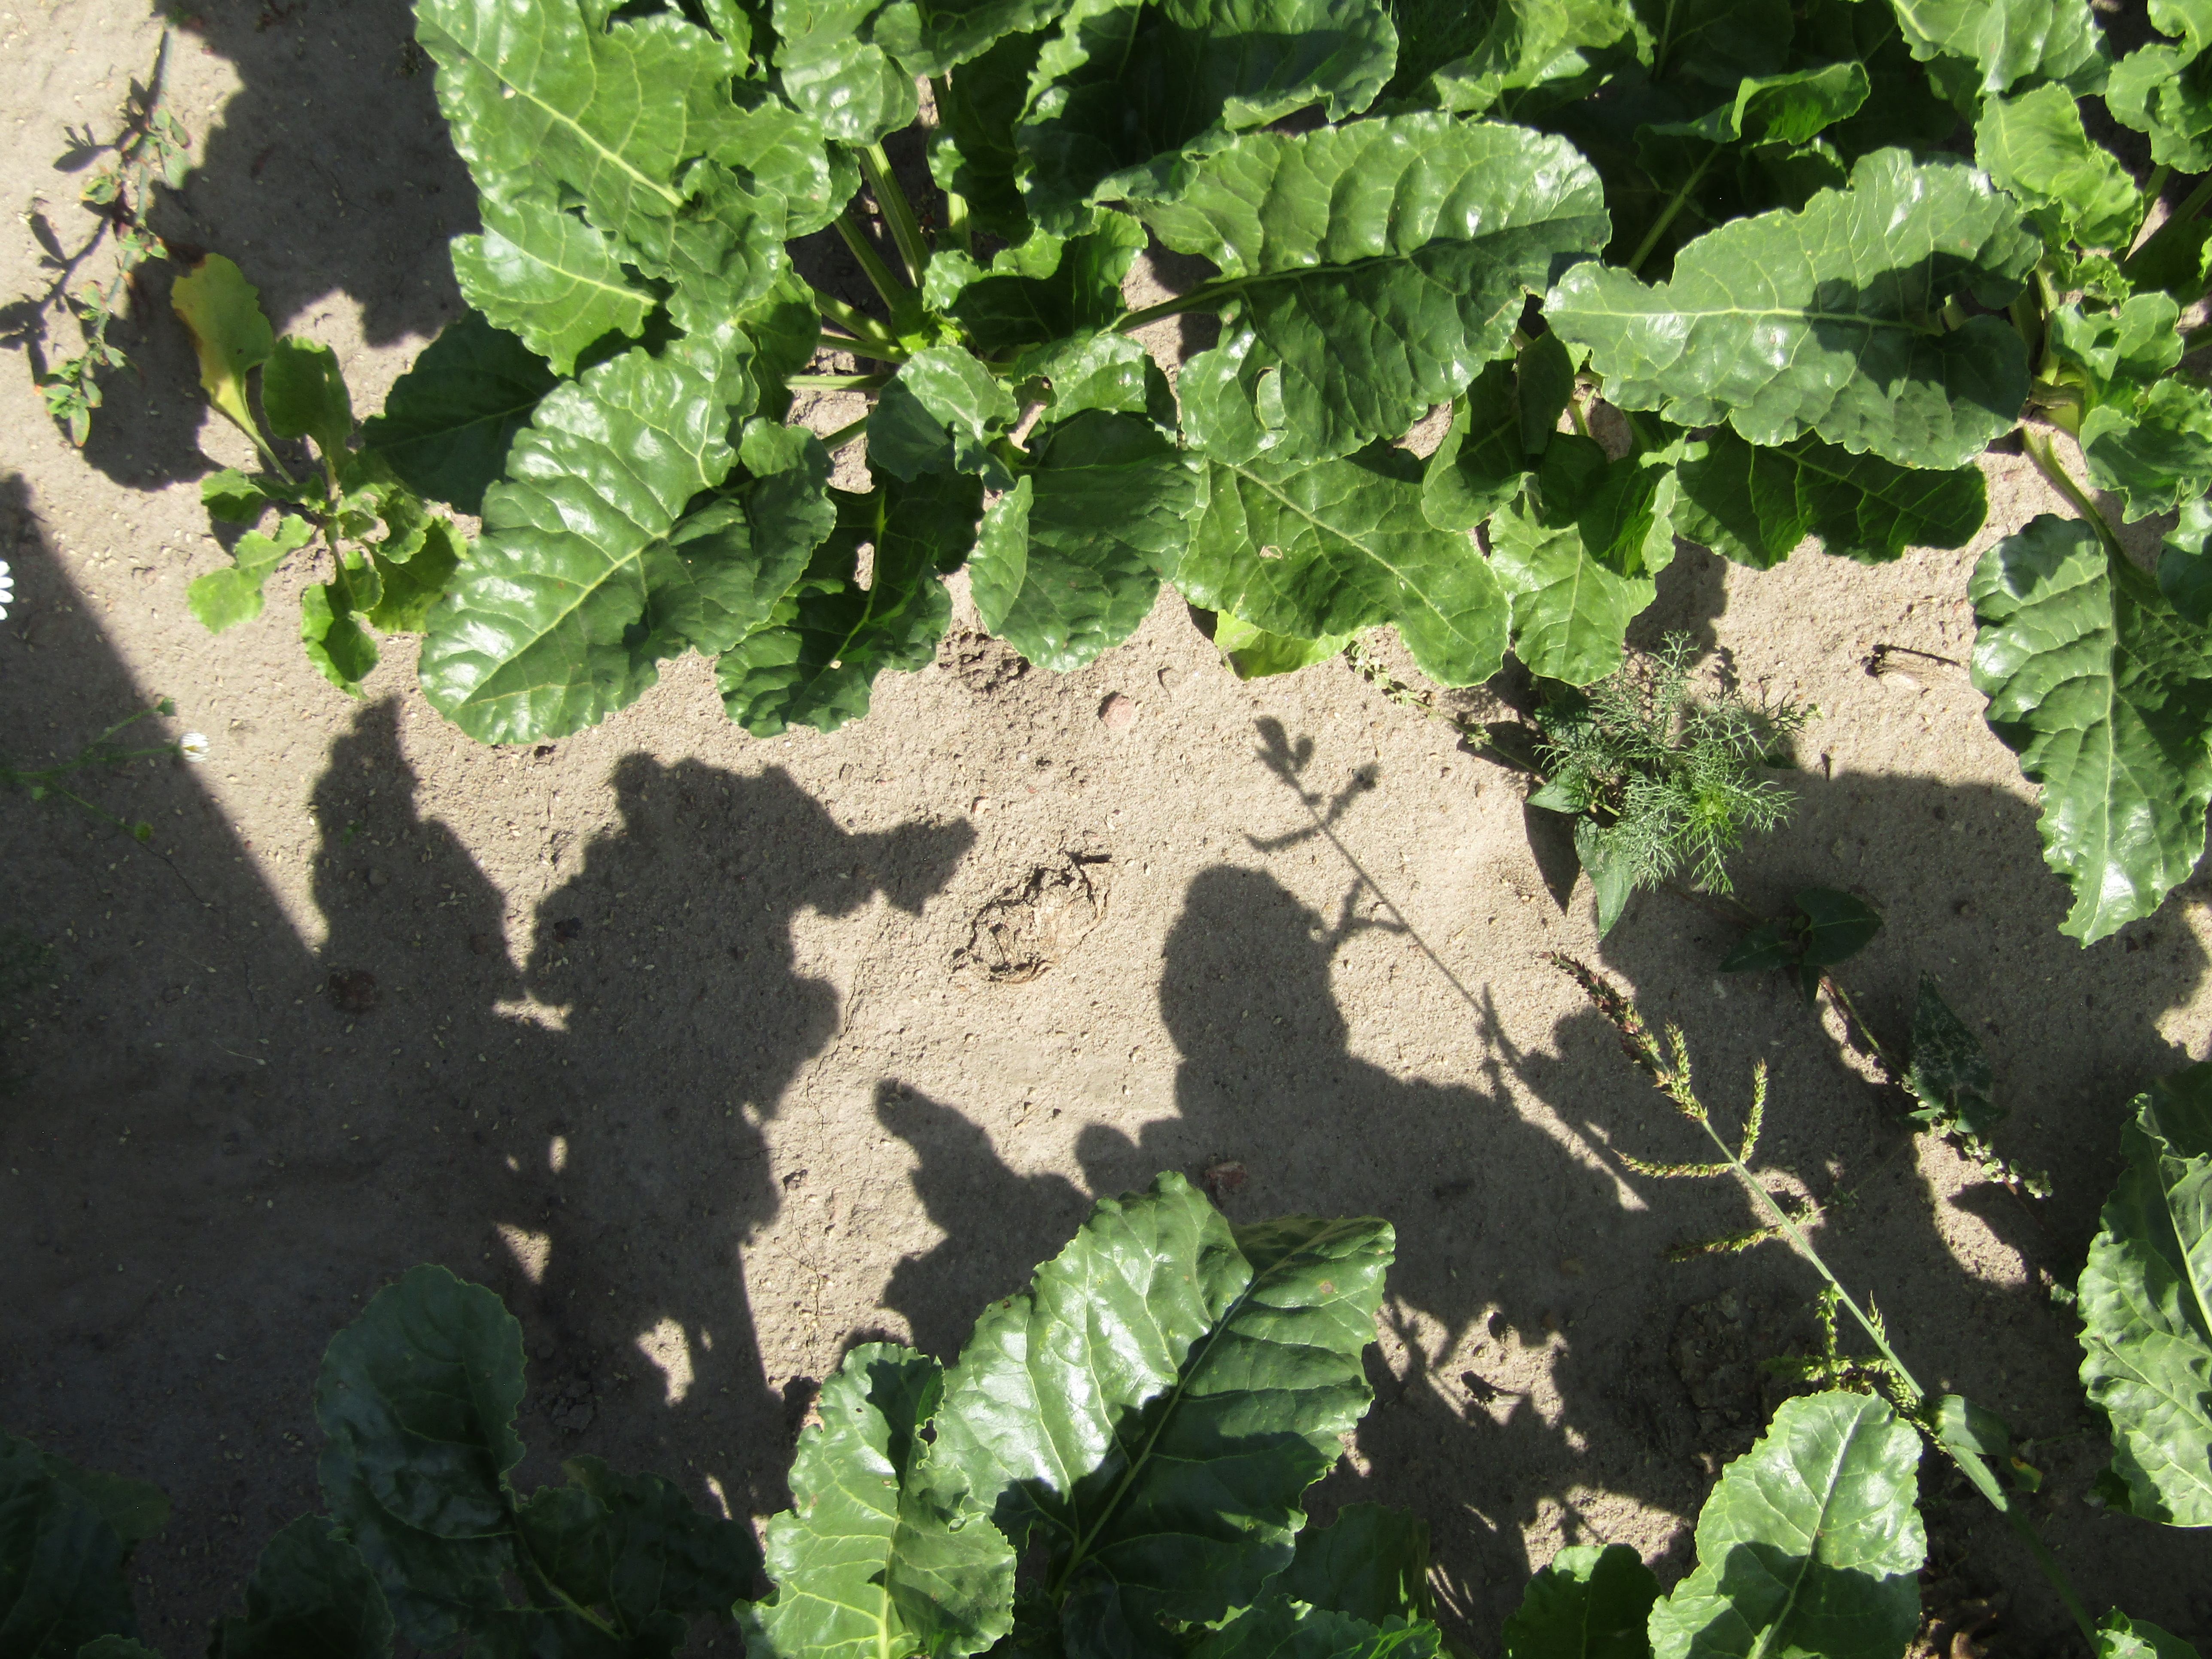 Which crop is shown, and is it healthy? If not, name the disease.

beet, cercospora
